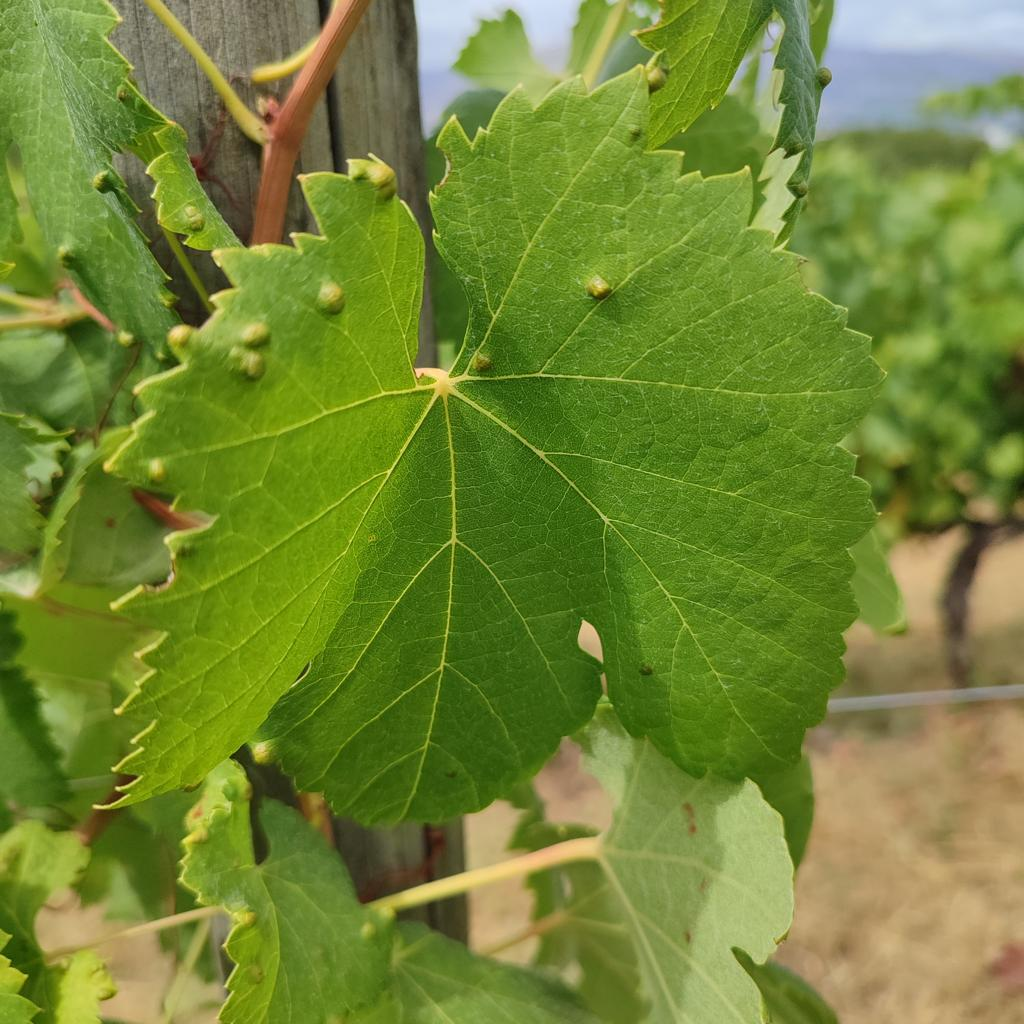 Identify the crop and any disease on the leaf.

grapevine, erineum mite
